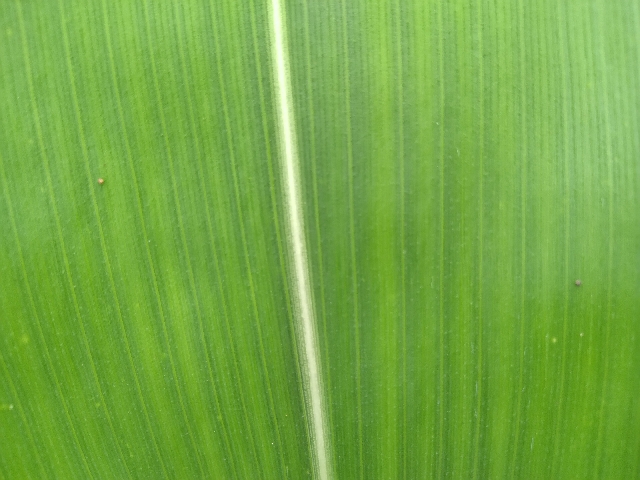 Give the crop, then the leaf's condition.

maize, healthy
